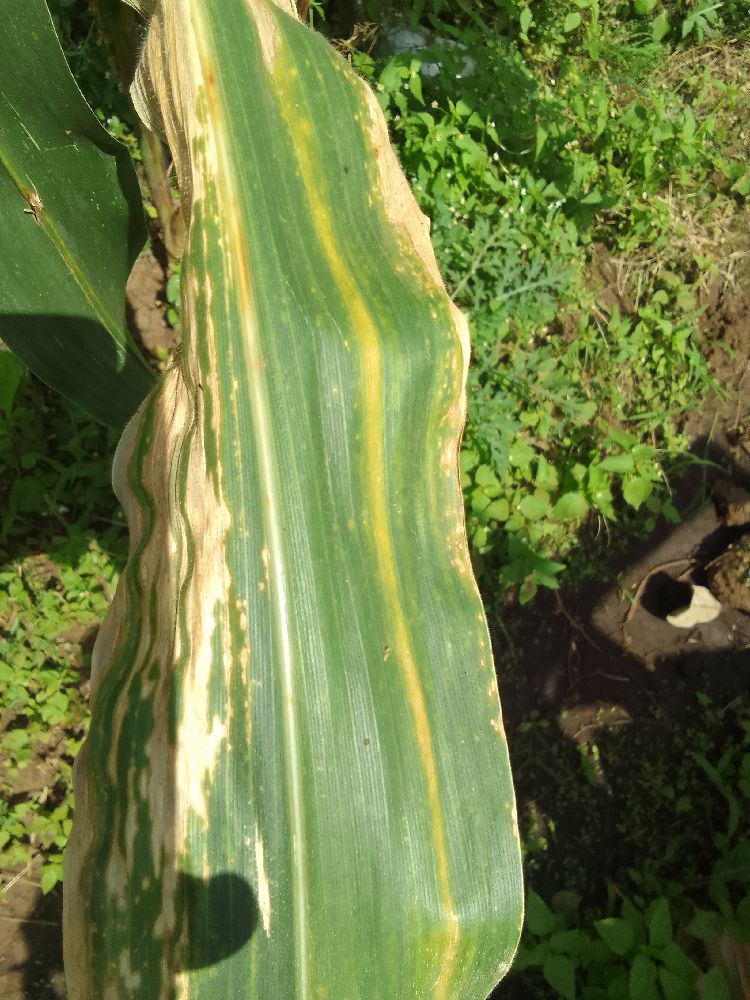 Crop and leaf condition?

maize, maize lethal necrosis
